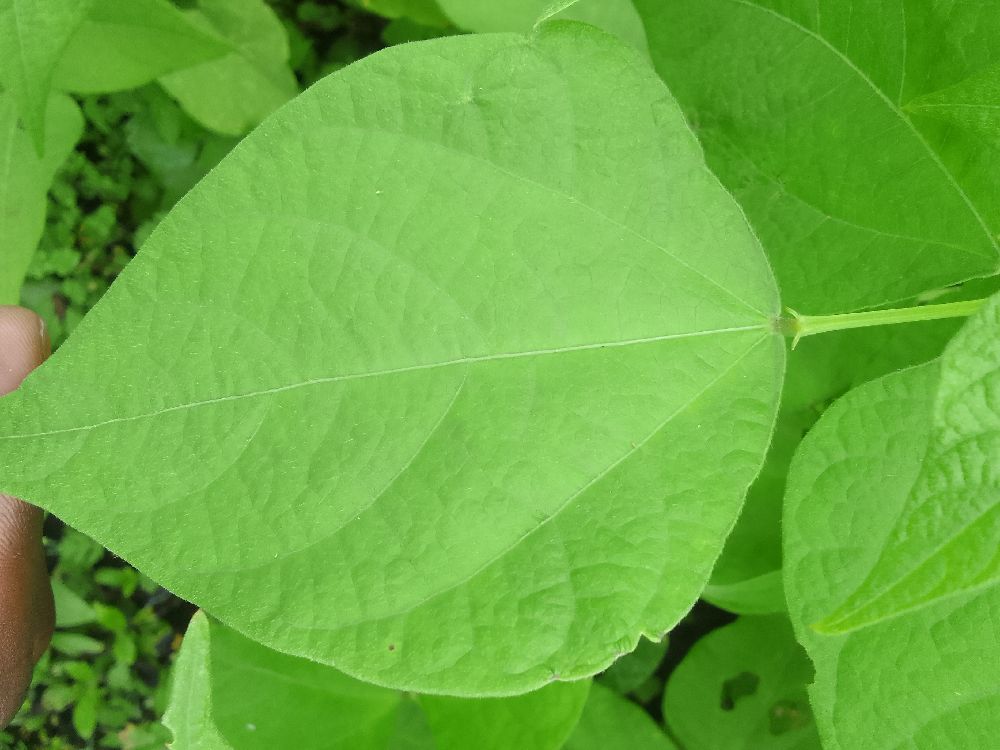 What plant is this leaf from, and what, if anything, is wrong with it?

common bean, healthy
